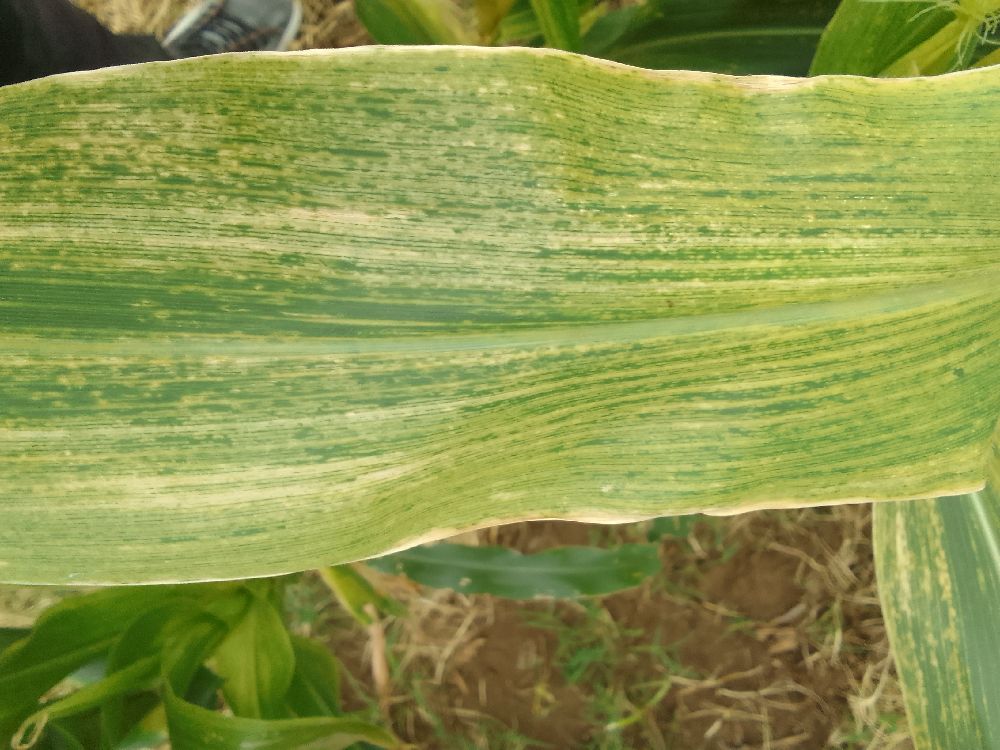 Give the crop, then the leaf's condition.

maize, maize lethal necrosis
